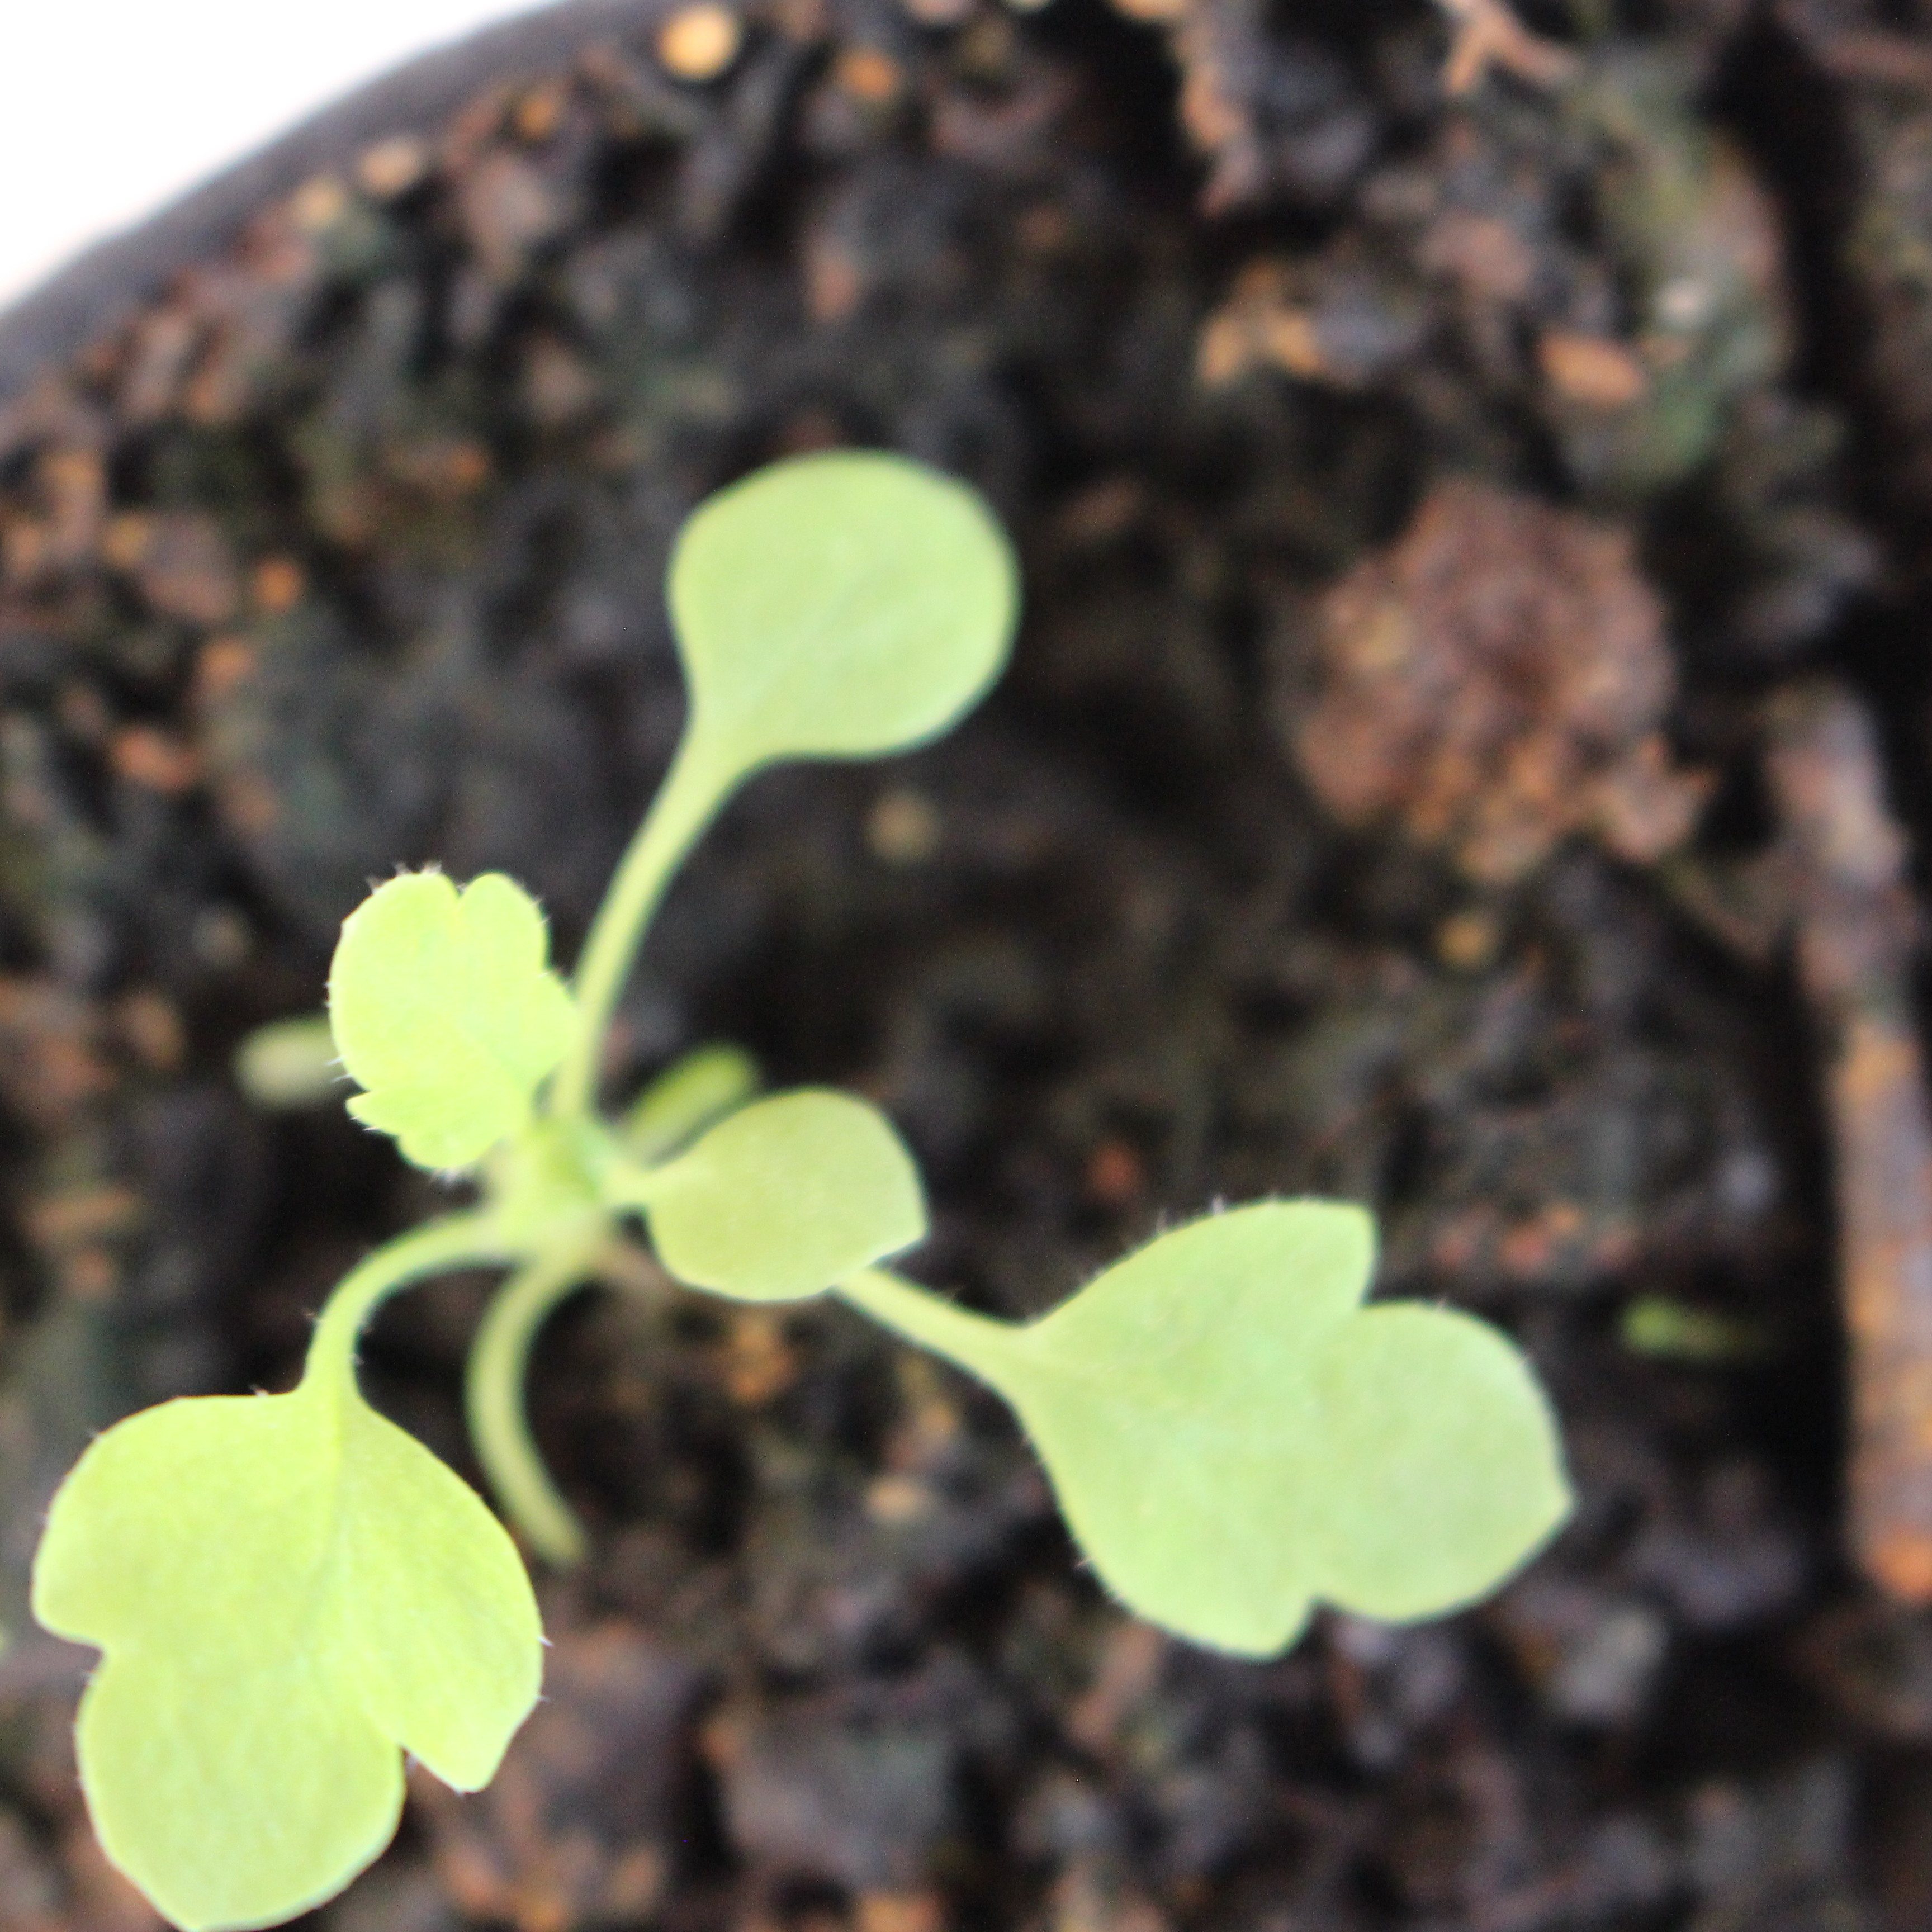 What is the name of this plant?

Papaver rhoeas
